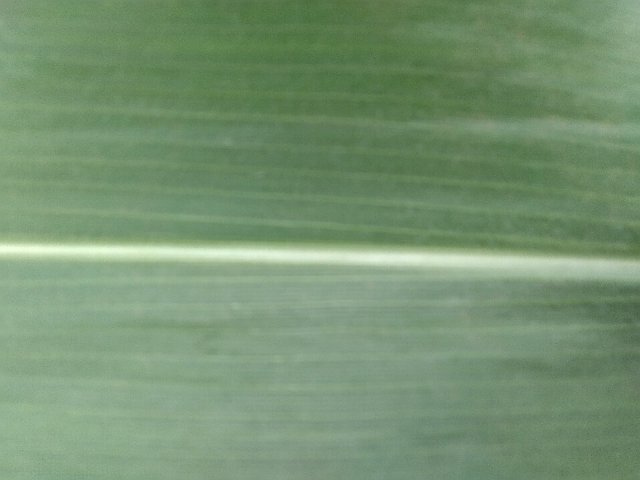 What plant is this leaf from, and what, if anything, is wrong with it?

maize, healthy
